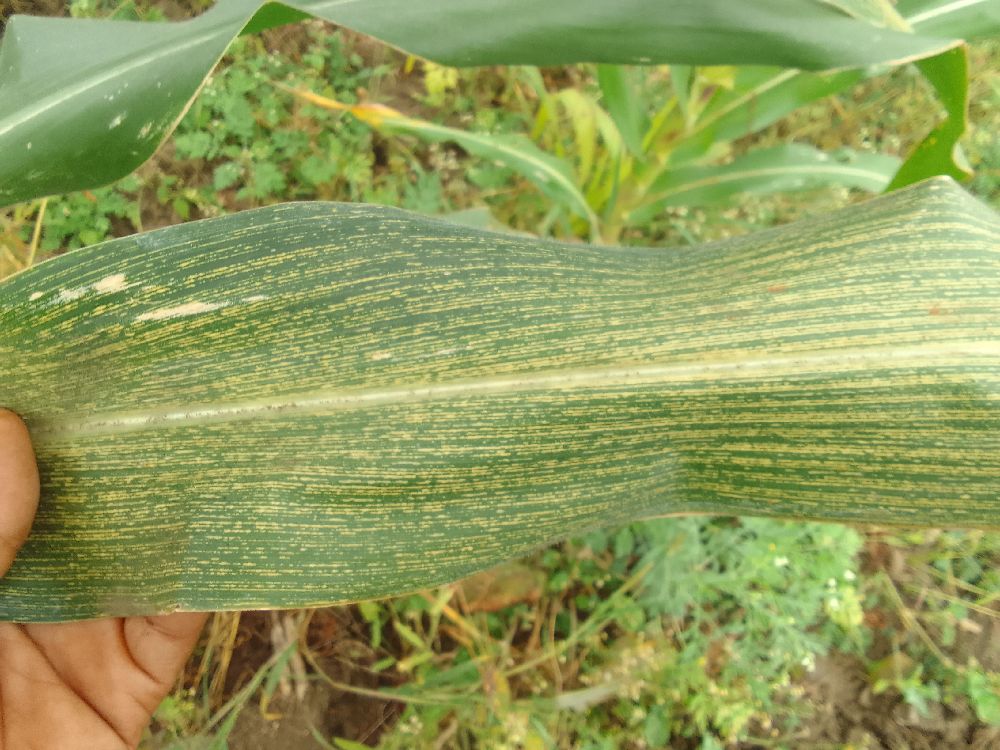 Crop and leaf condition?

maize, maize streak virus
